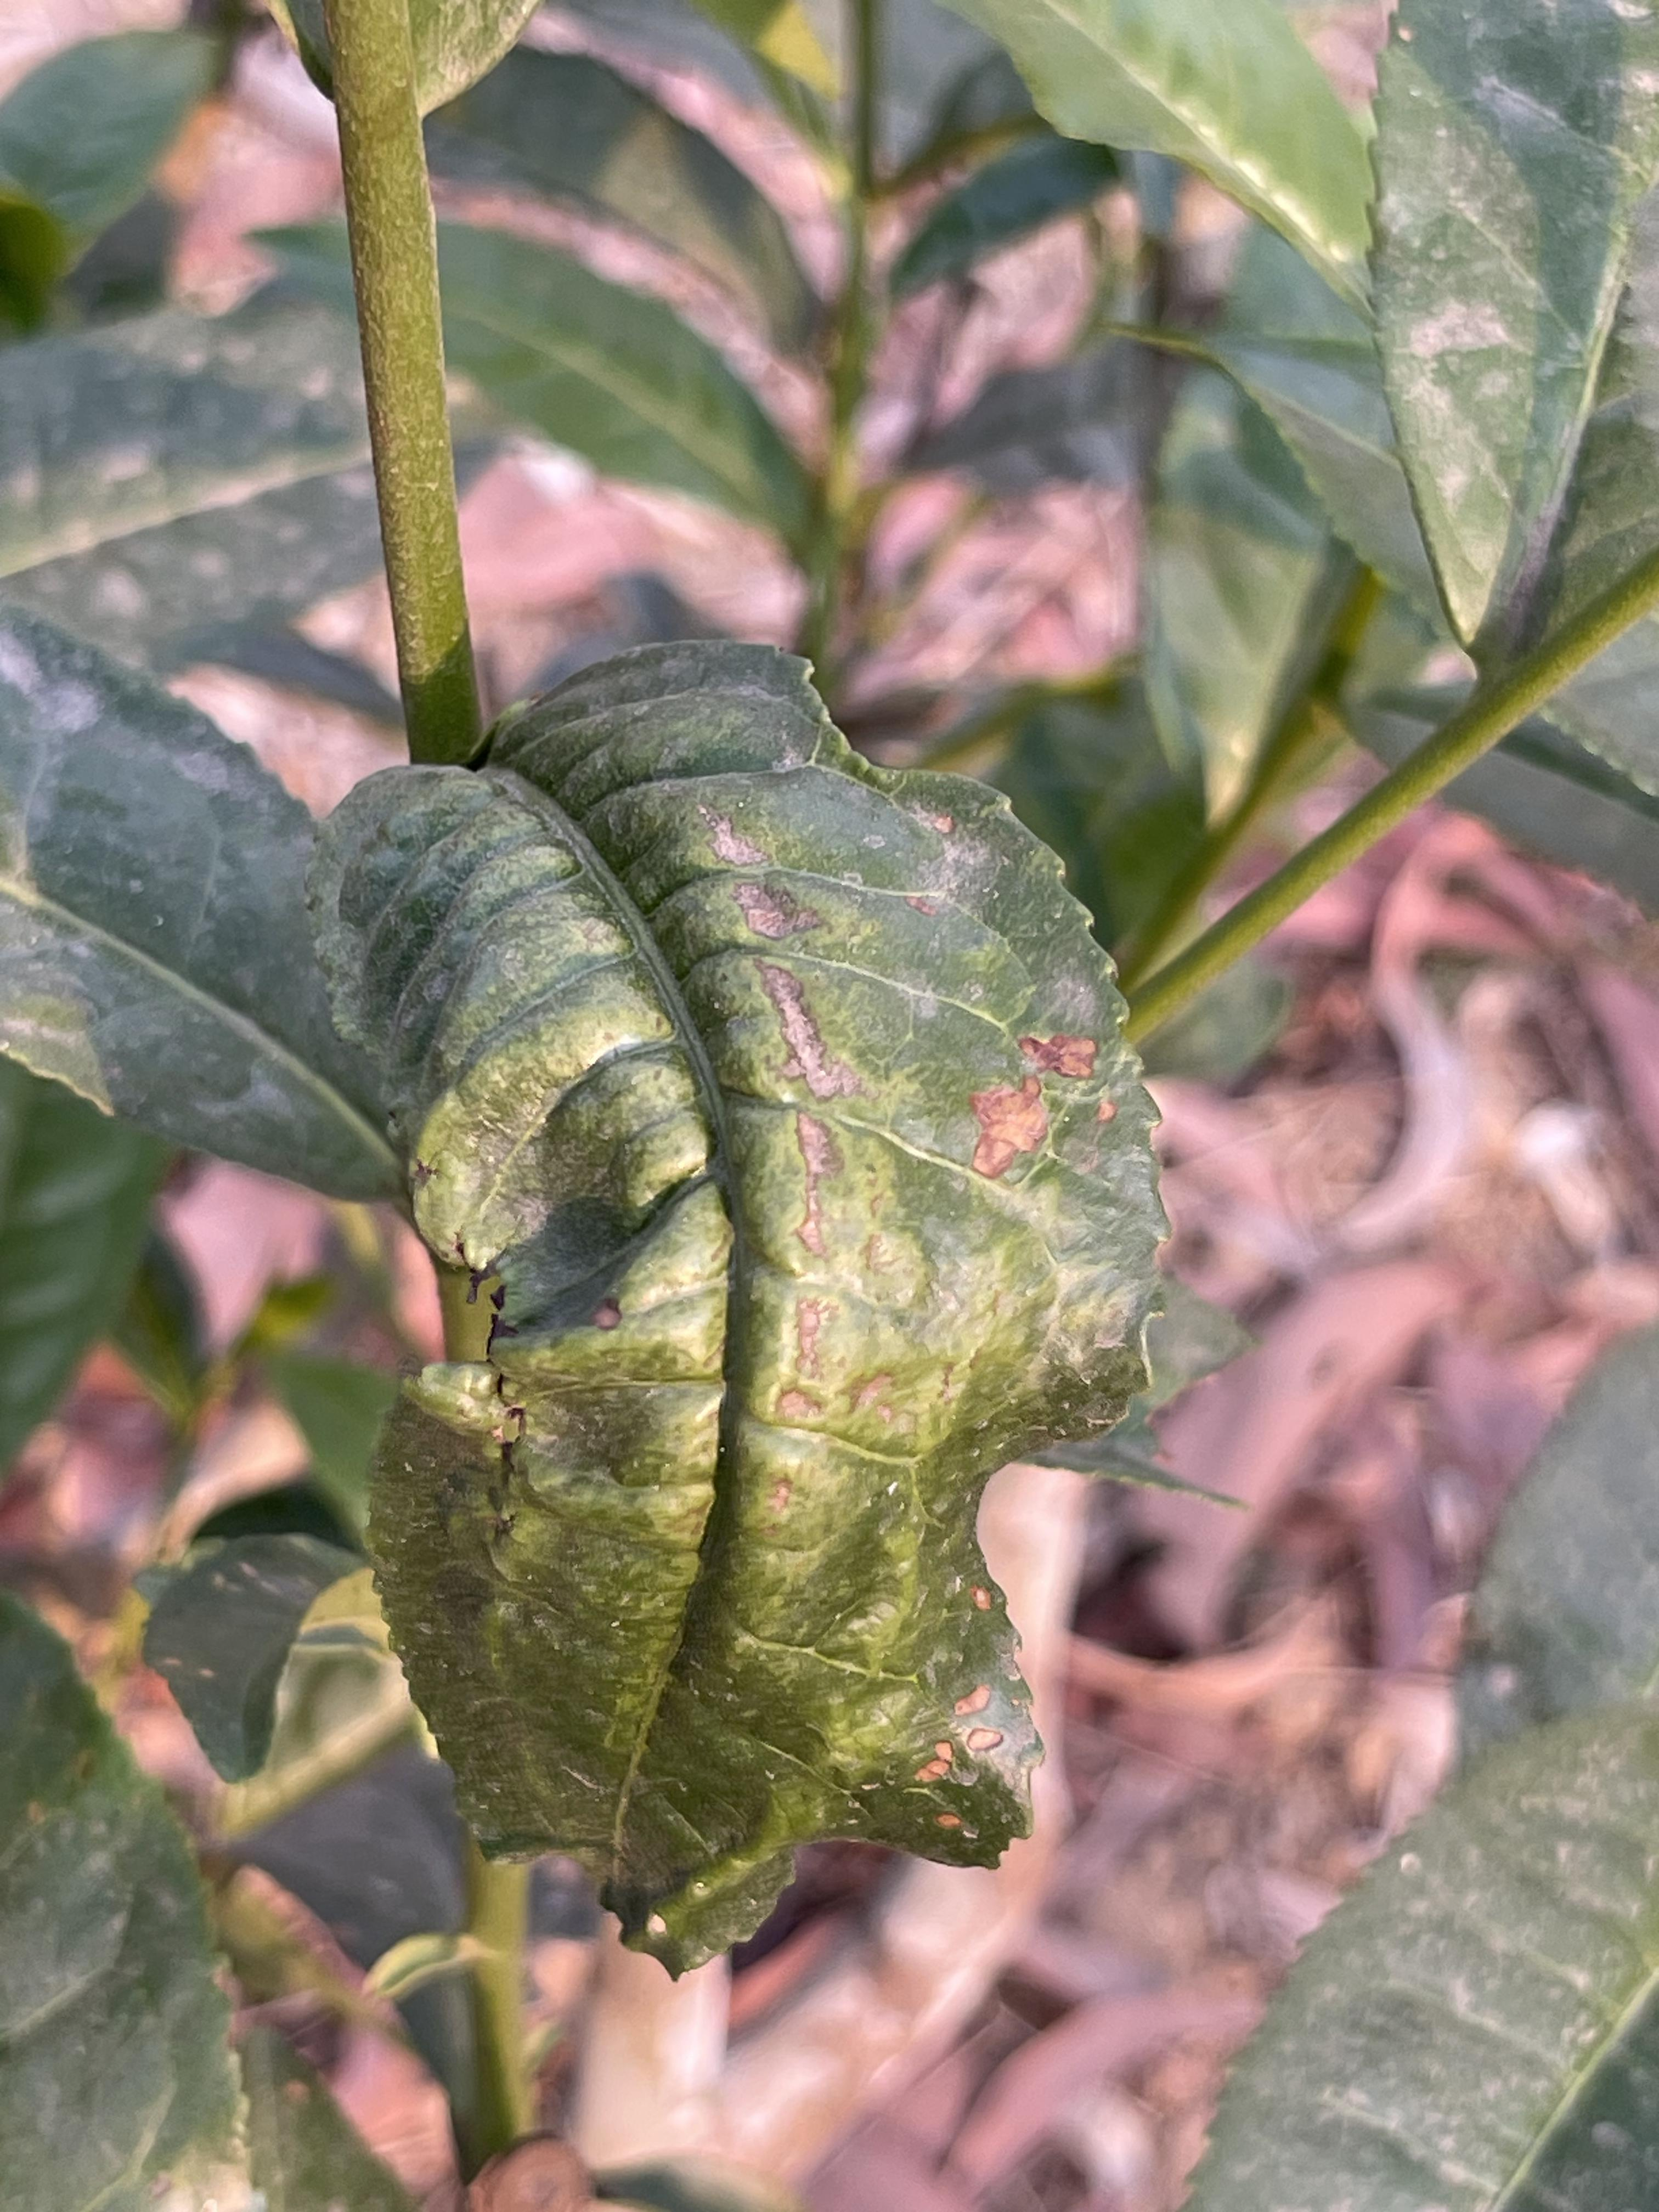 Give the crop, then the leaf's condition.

tea, red rust
